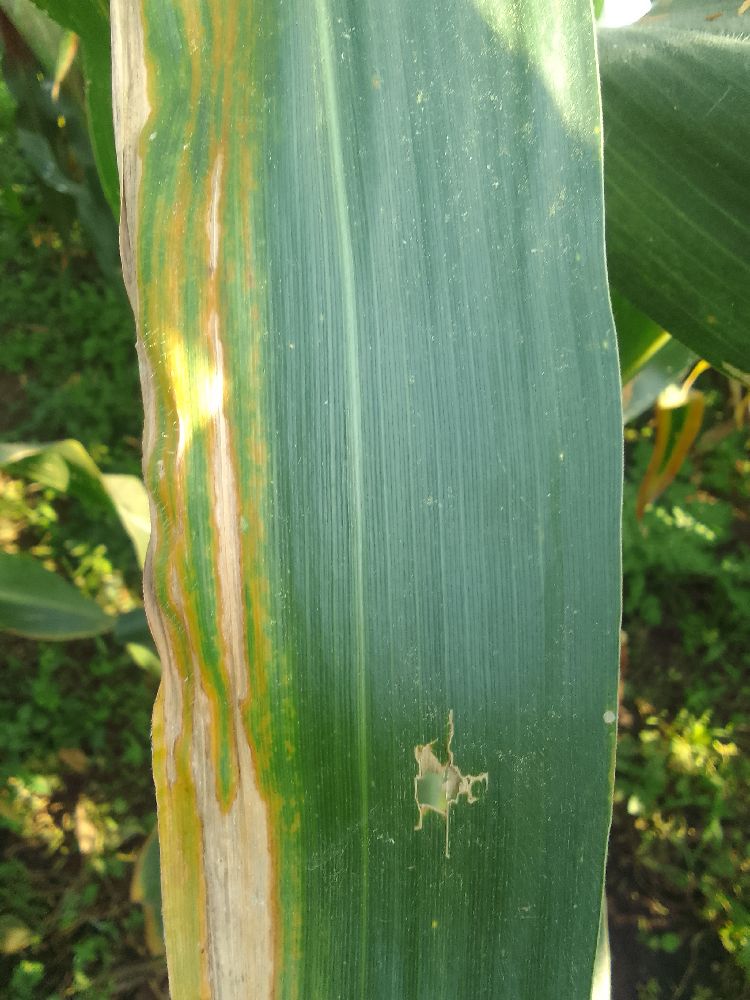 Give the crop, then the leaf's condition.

maize, maize lethal necrosis
